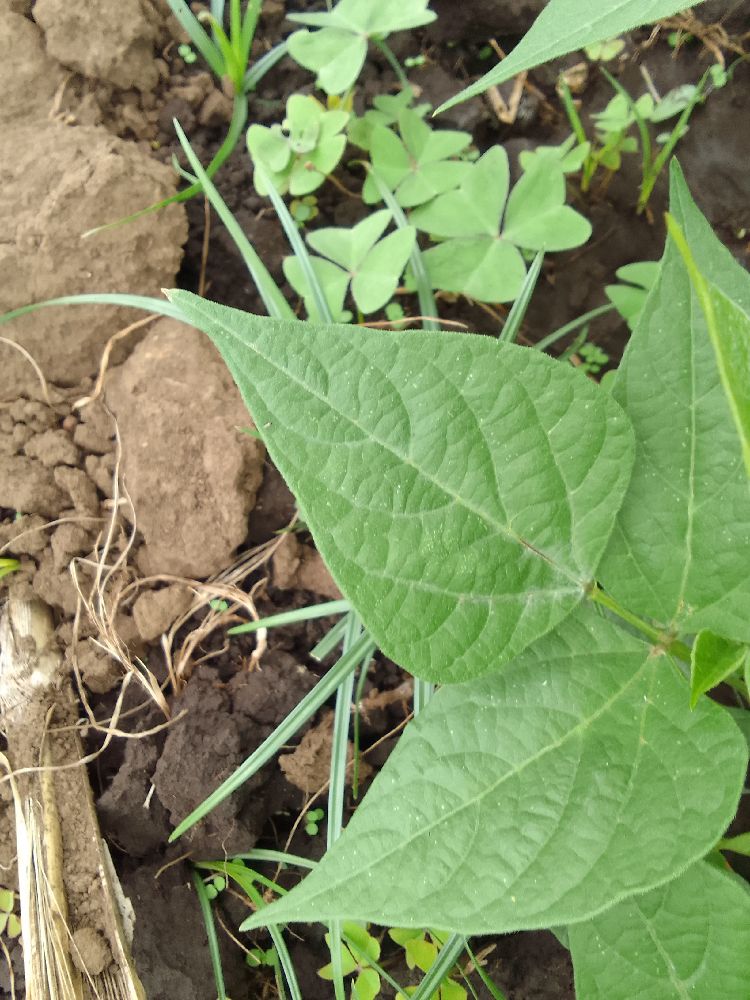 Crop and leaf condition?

common bean, healthy
